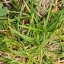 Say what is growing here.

grass
